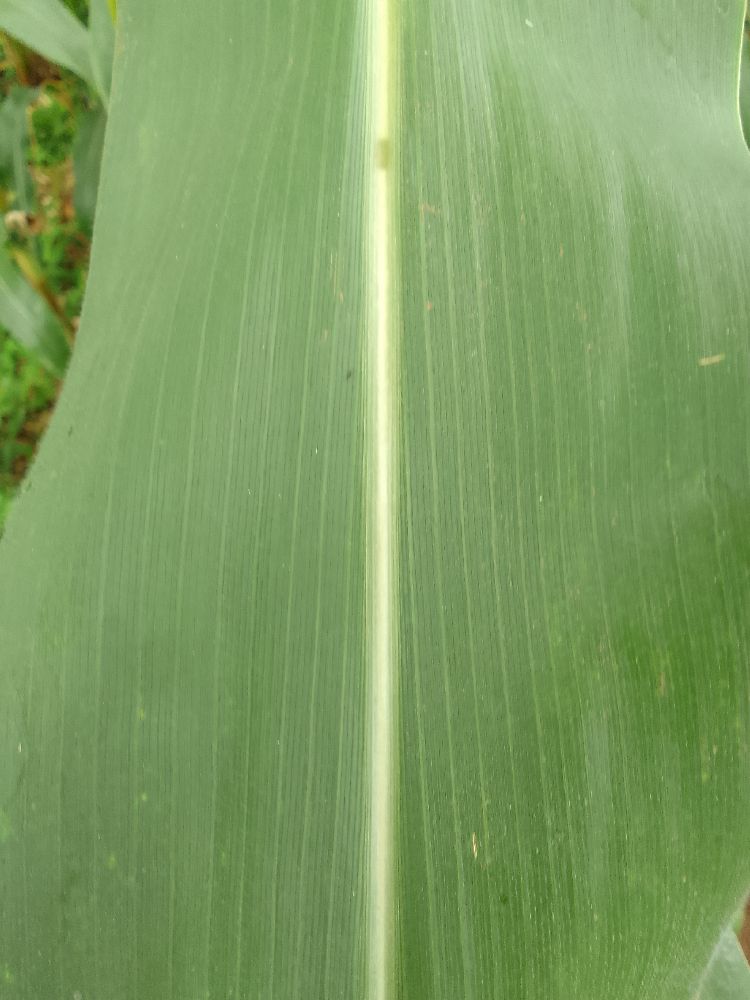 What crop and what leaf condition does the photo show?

maize, healthy
